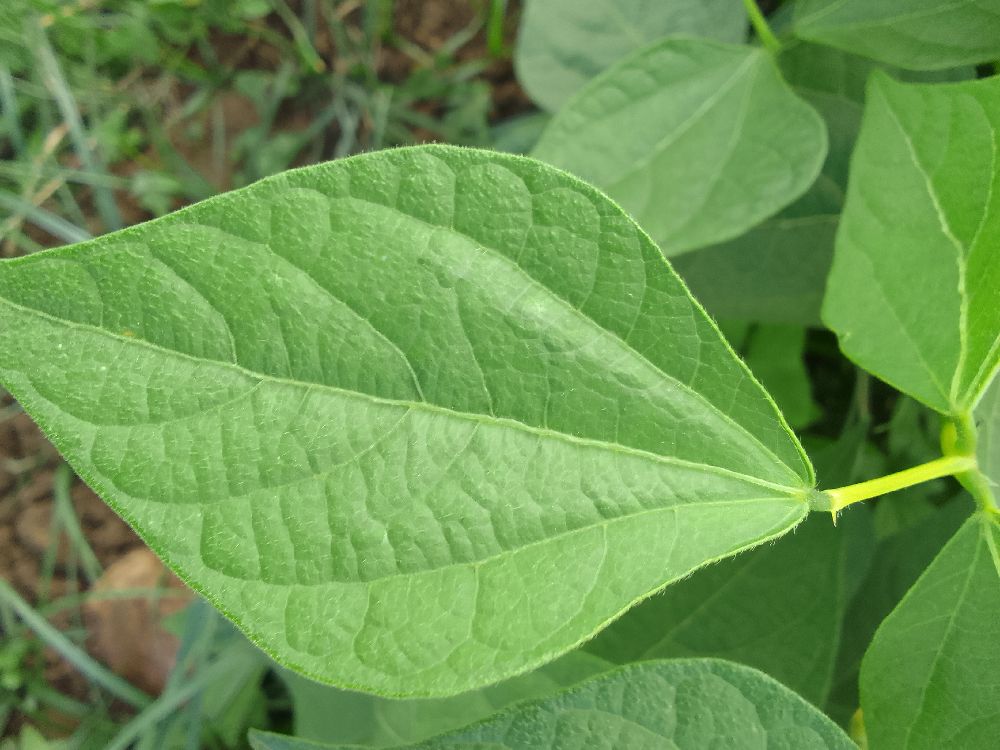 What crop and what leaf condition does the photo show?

common bean, healthy
